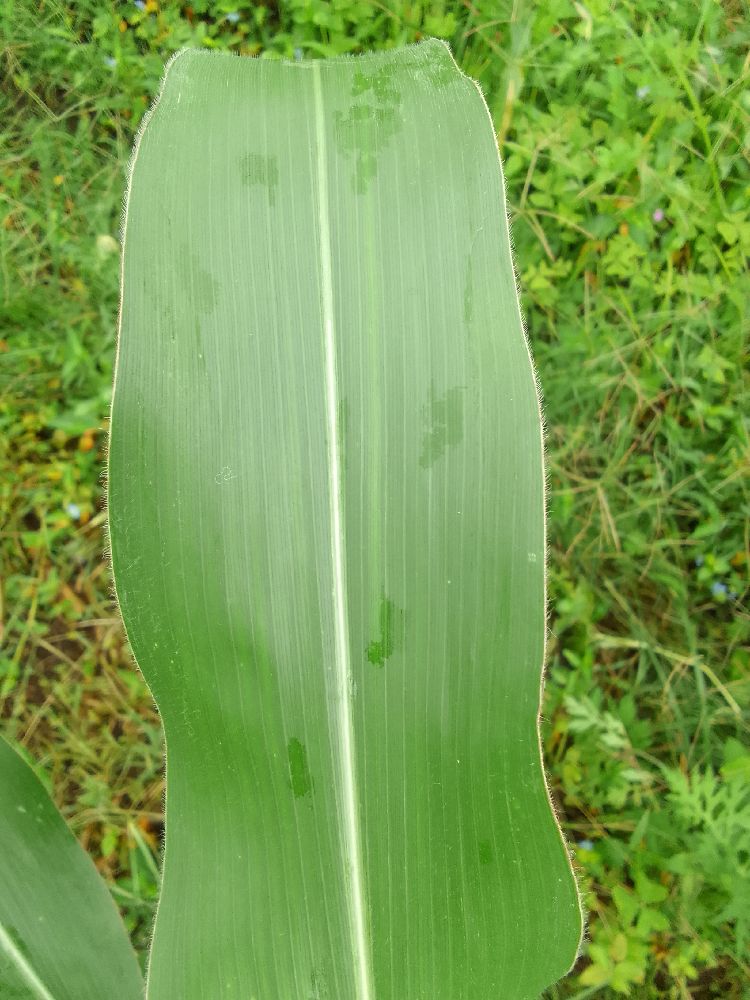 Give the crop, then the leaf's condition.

maize, healthy
